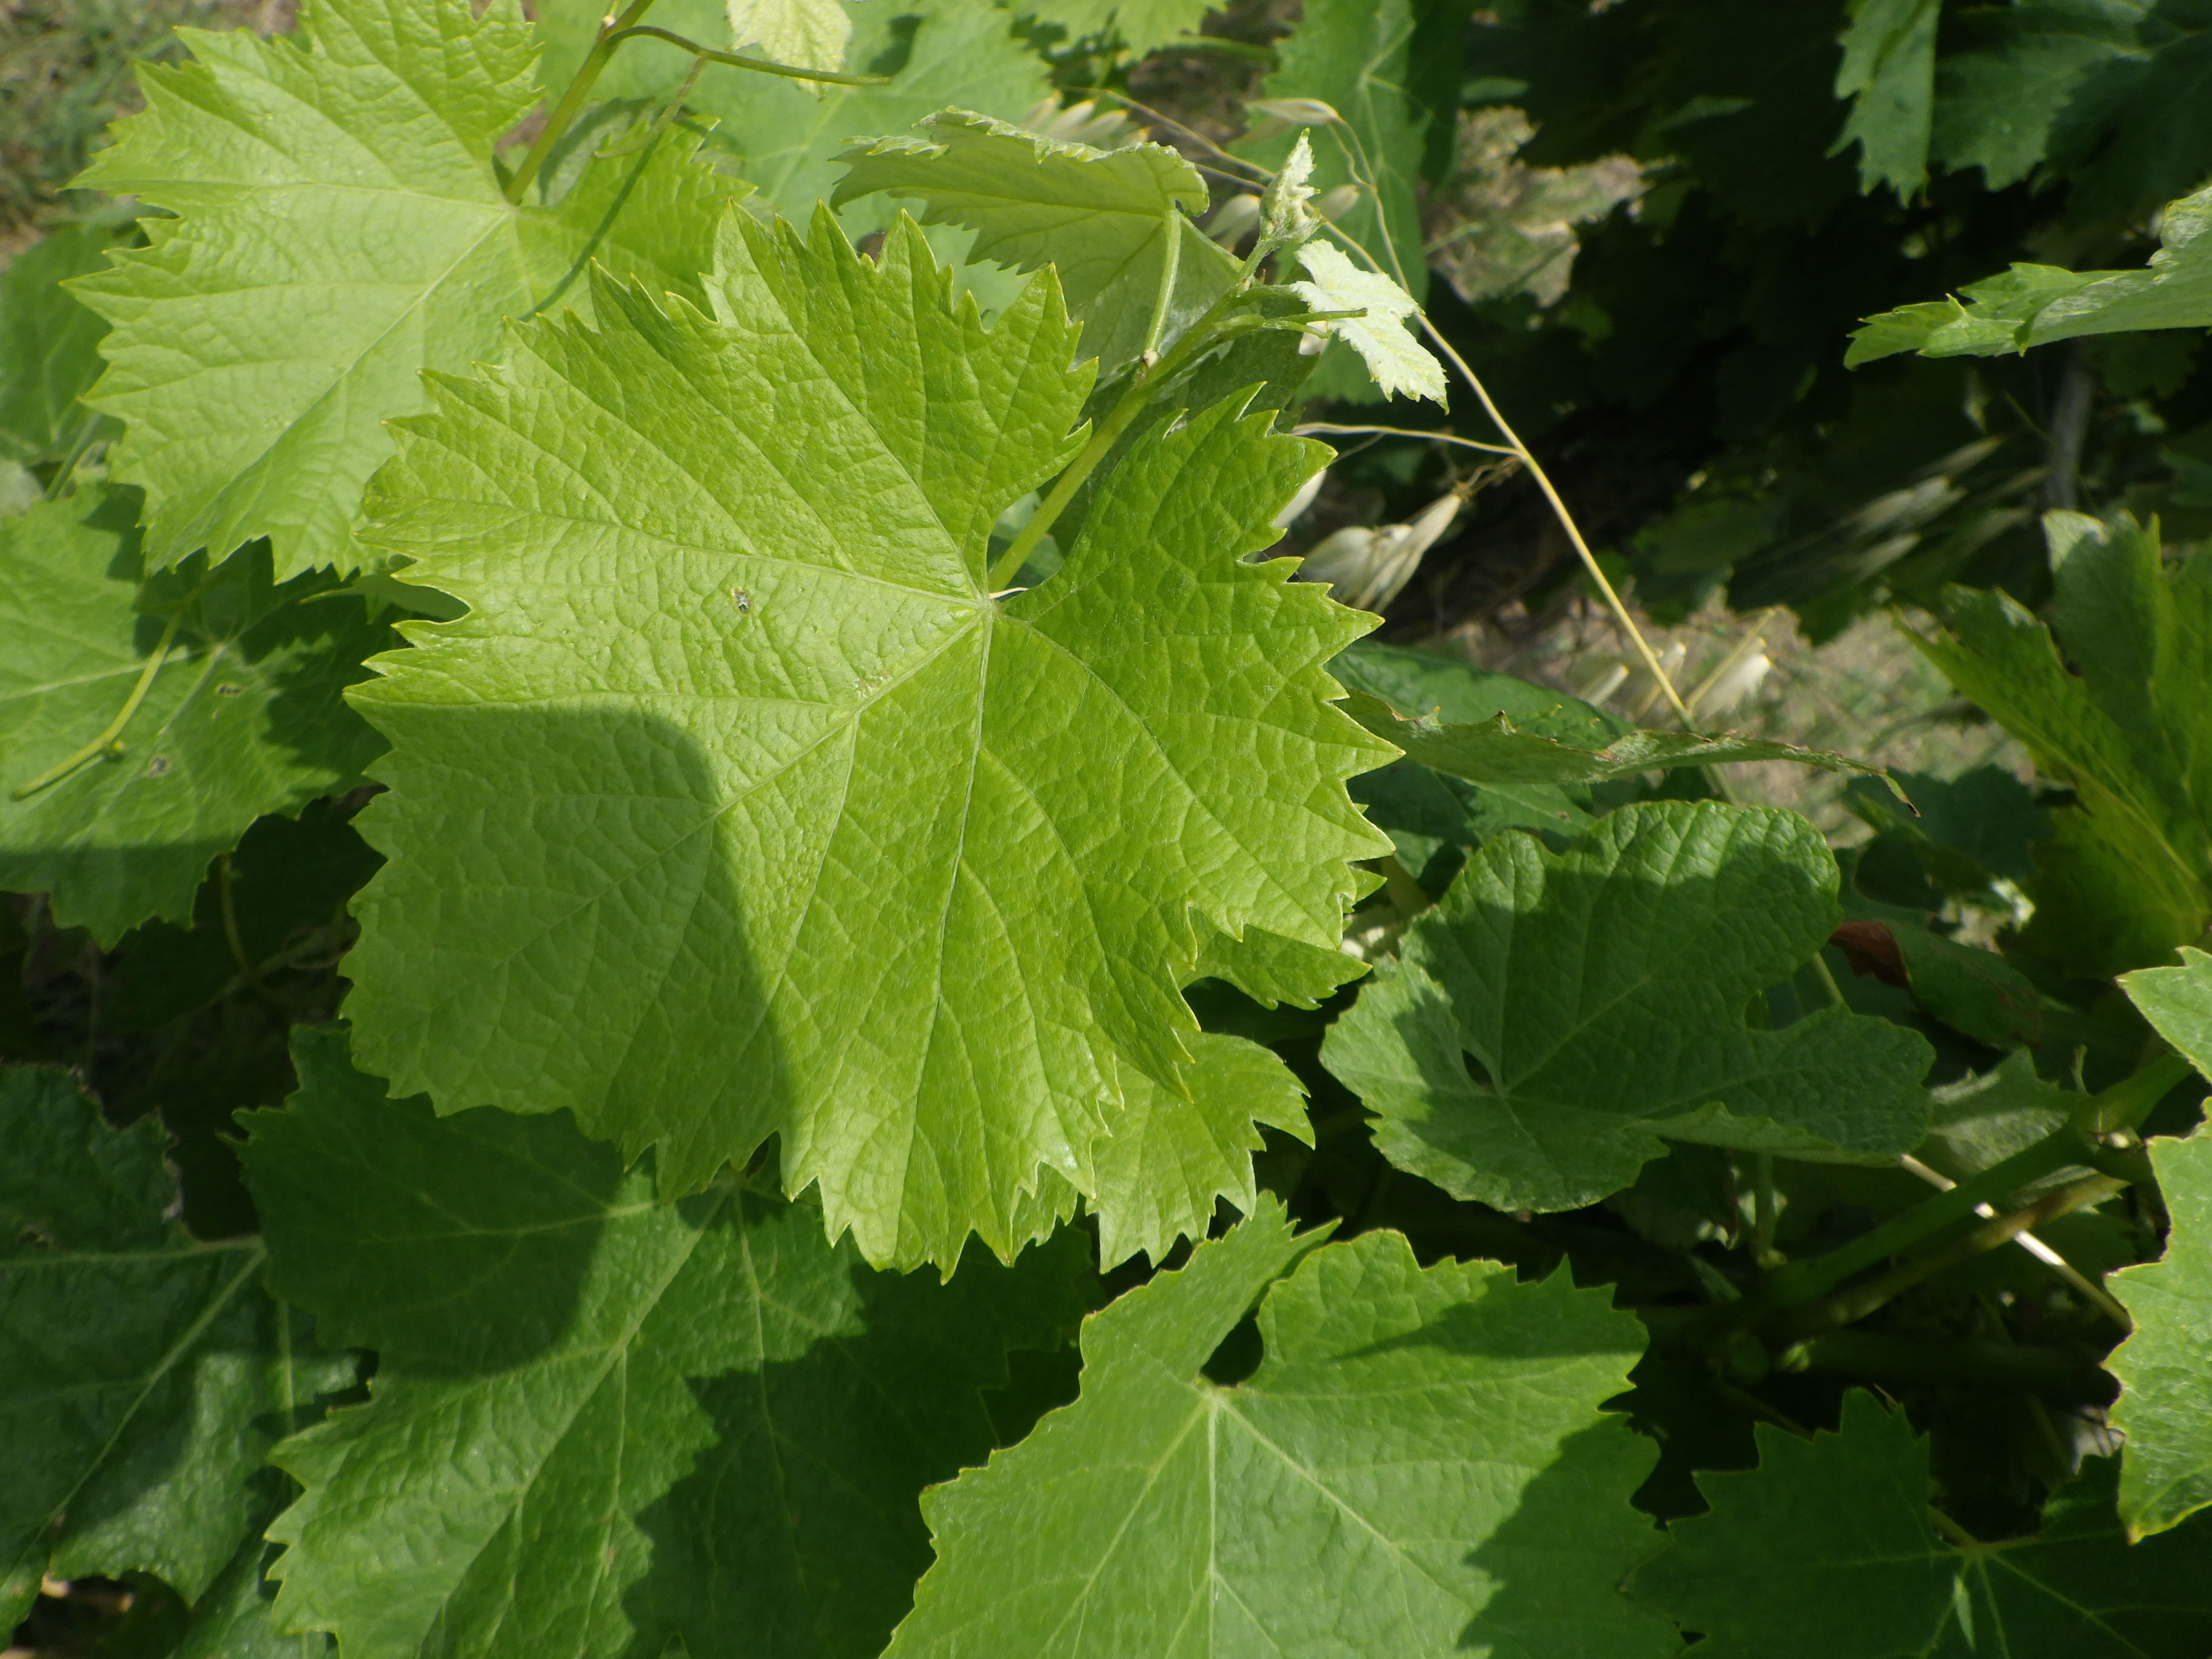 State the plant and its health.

grapevine, phytophagous
